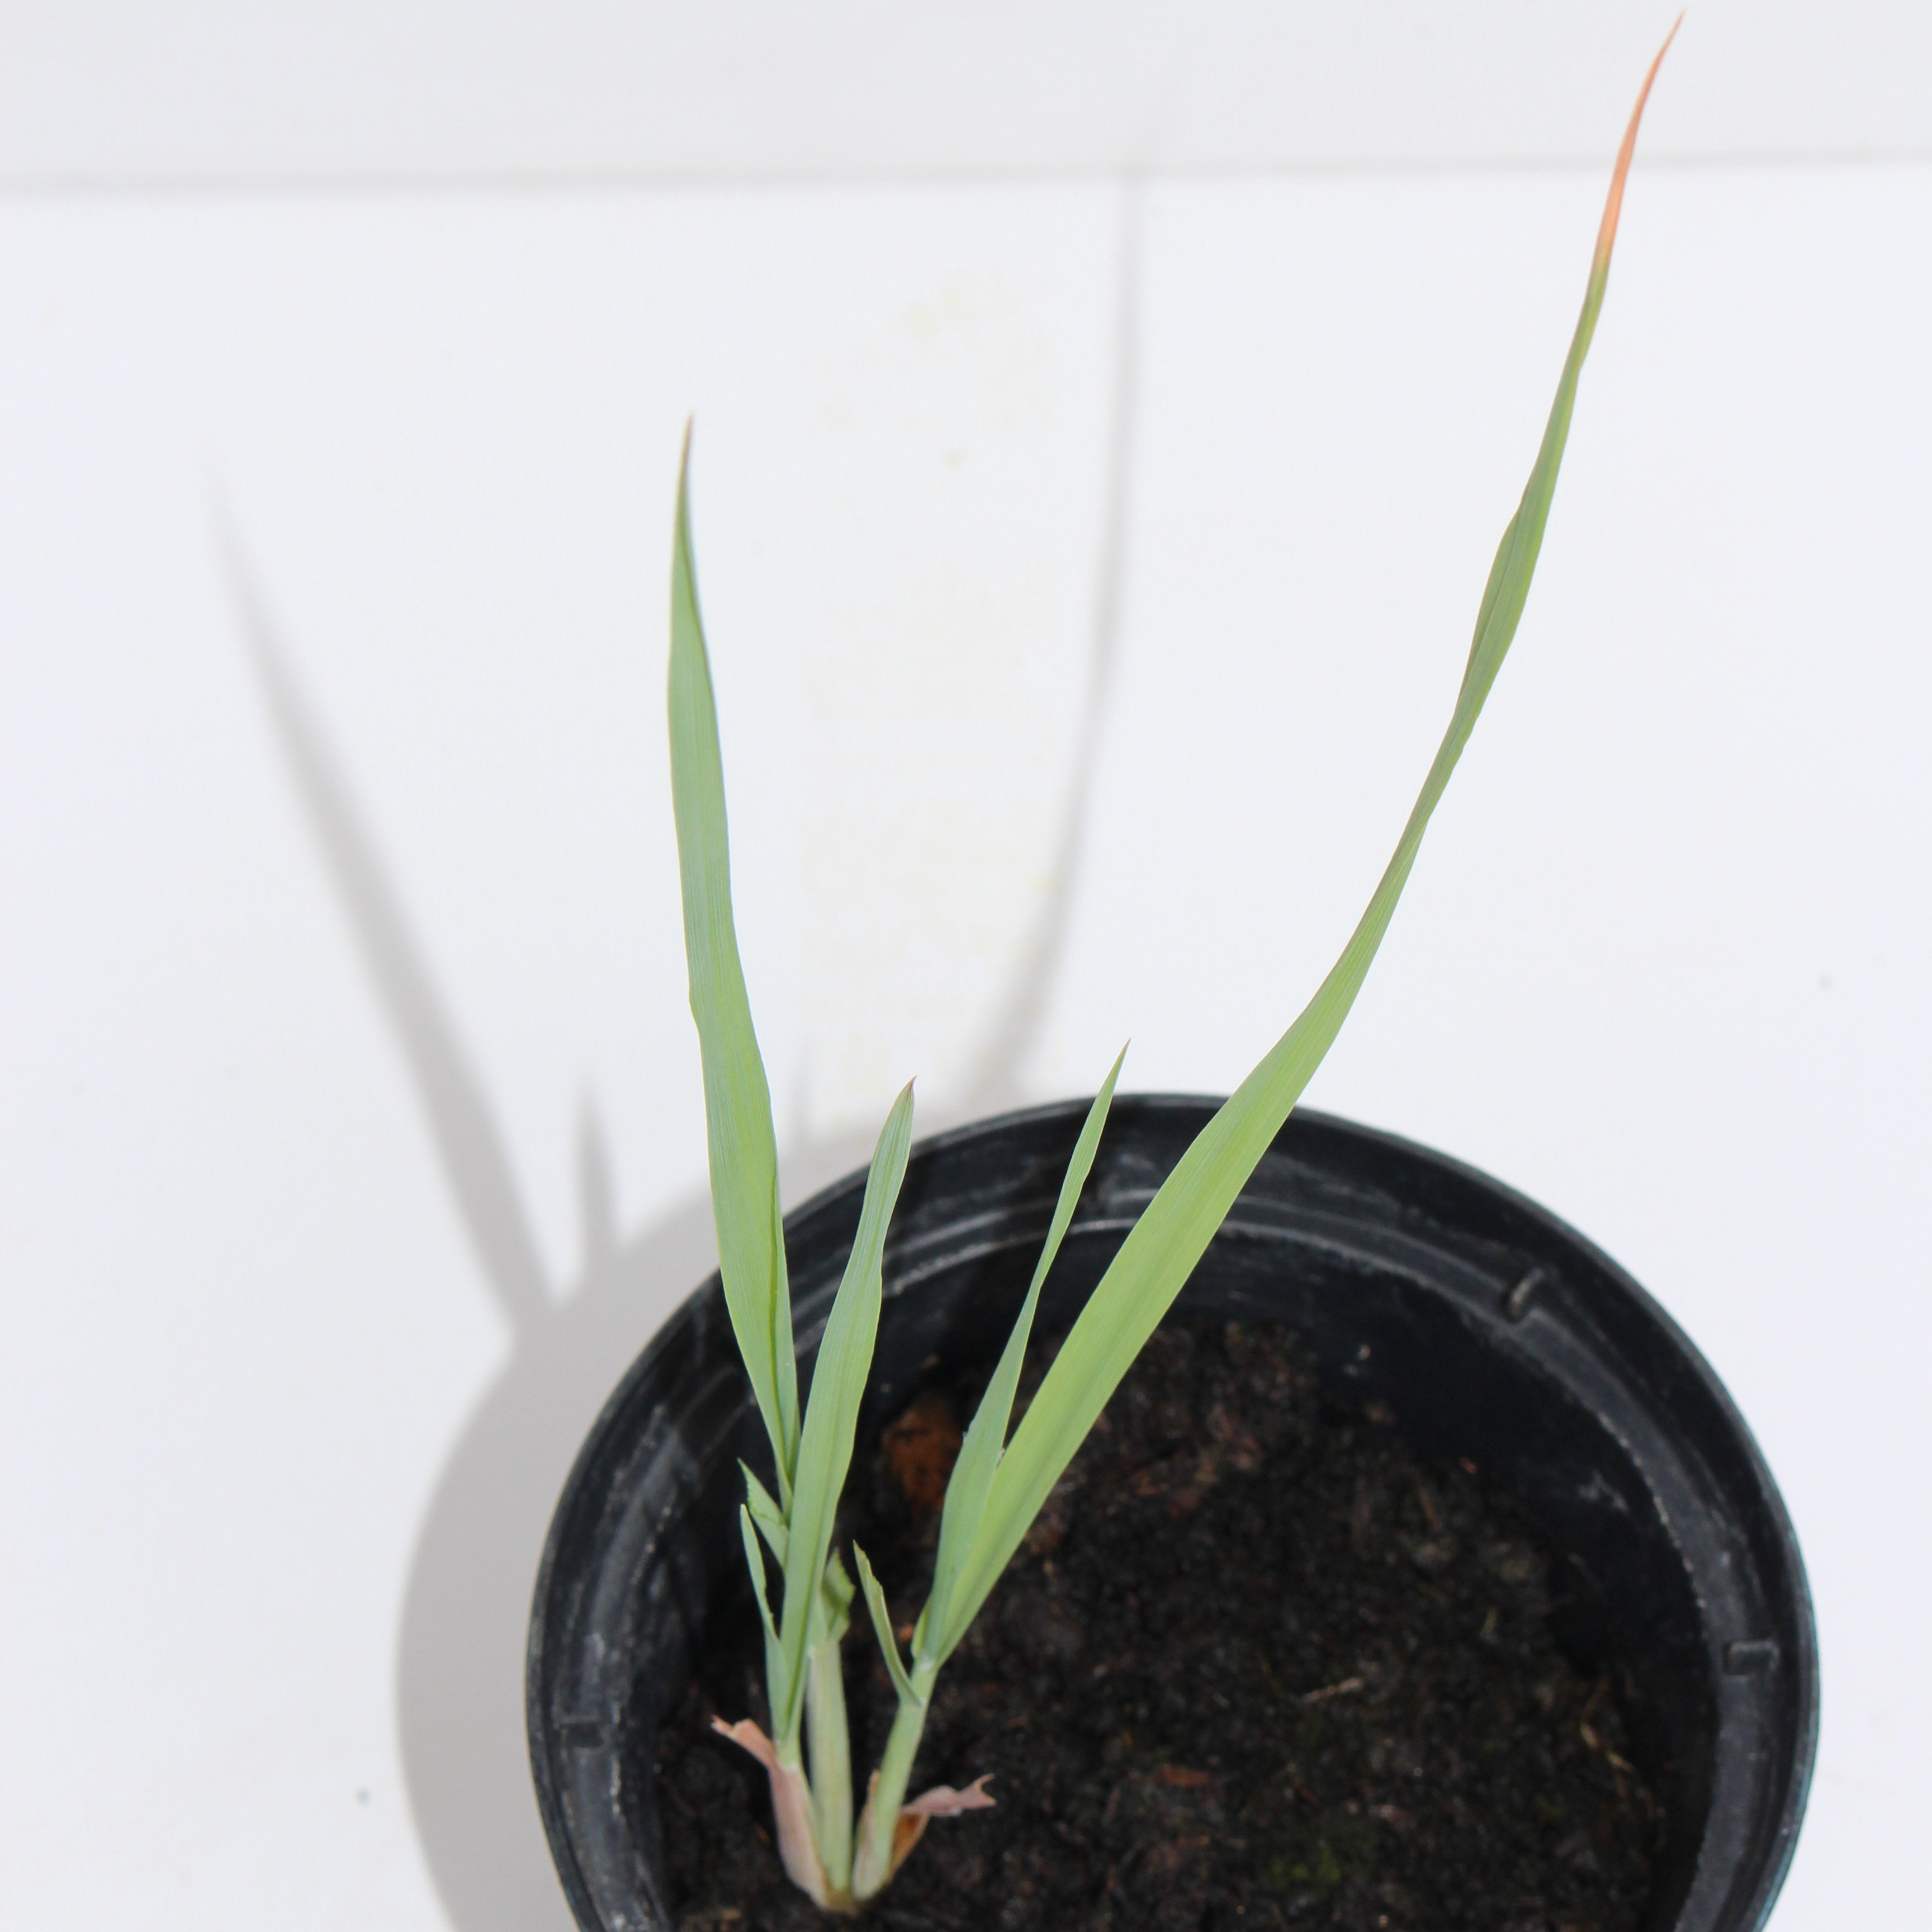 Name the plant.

Avena sterilis
